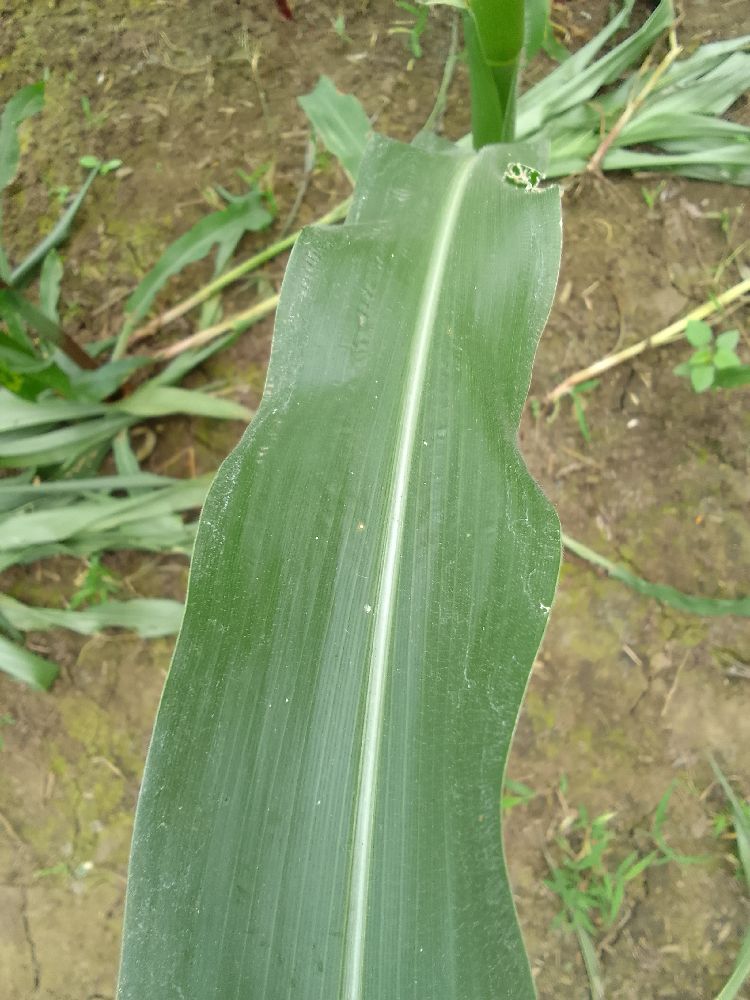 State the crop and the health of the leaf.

maize, healthy
